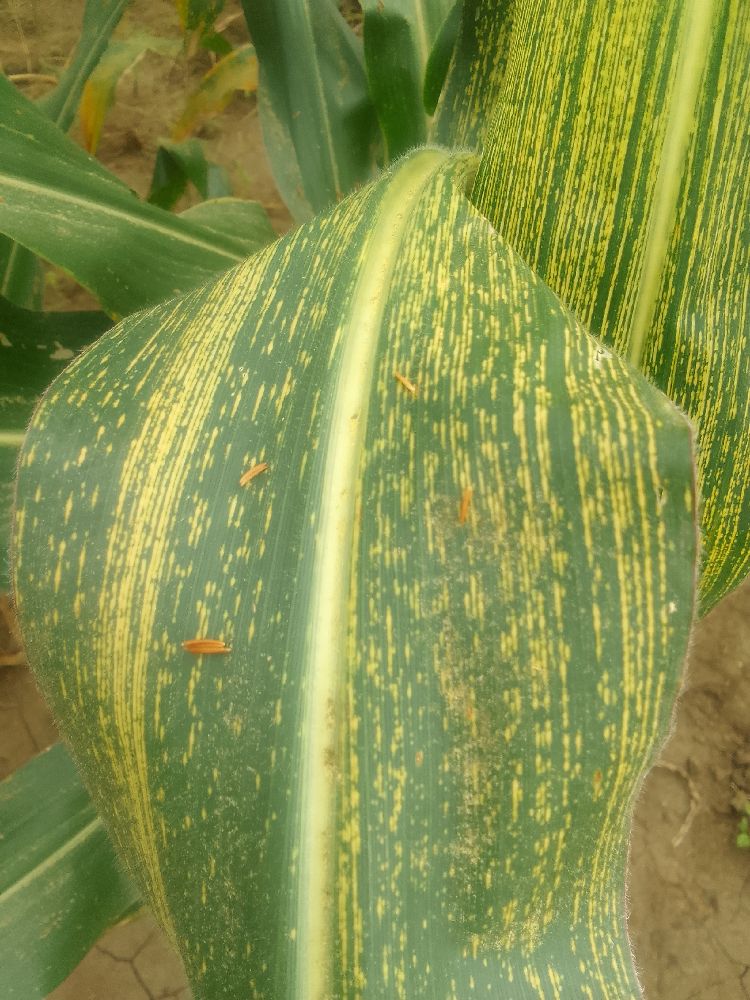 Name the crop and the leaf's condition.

maize, maize streak virus
